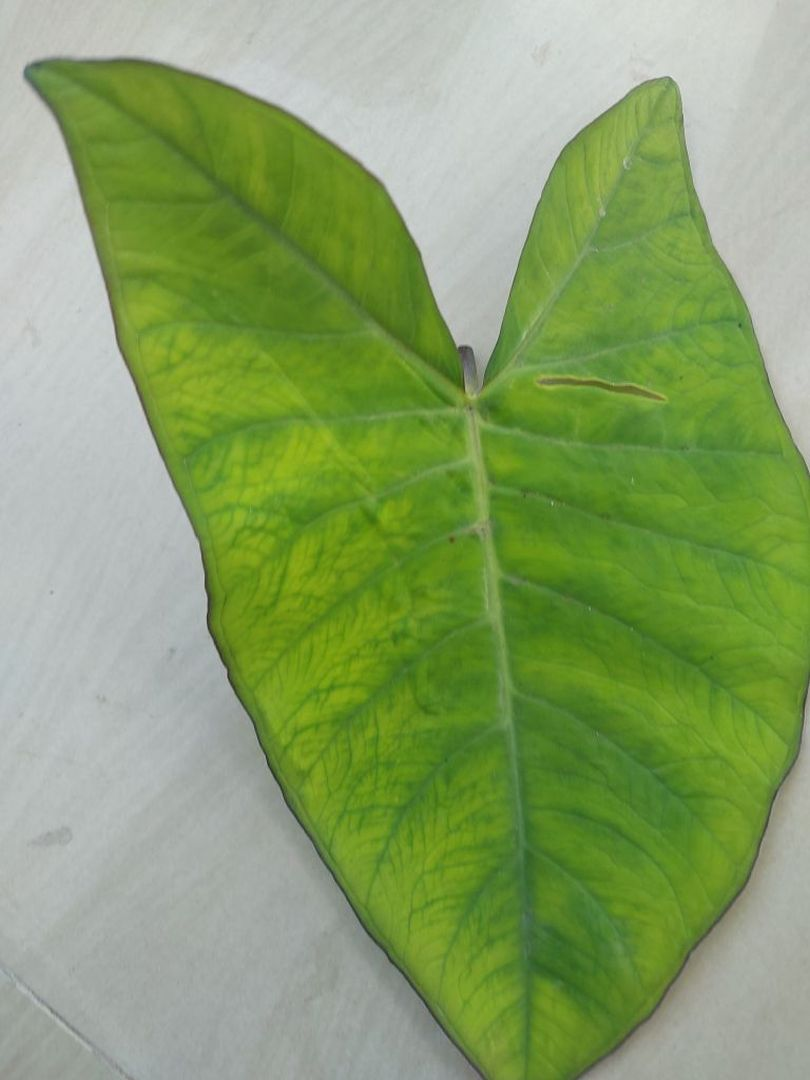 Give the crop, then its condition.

taro, mosaic
